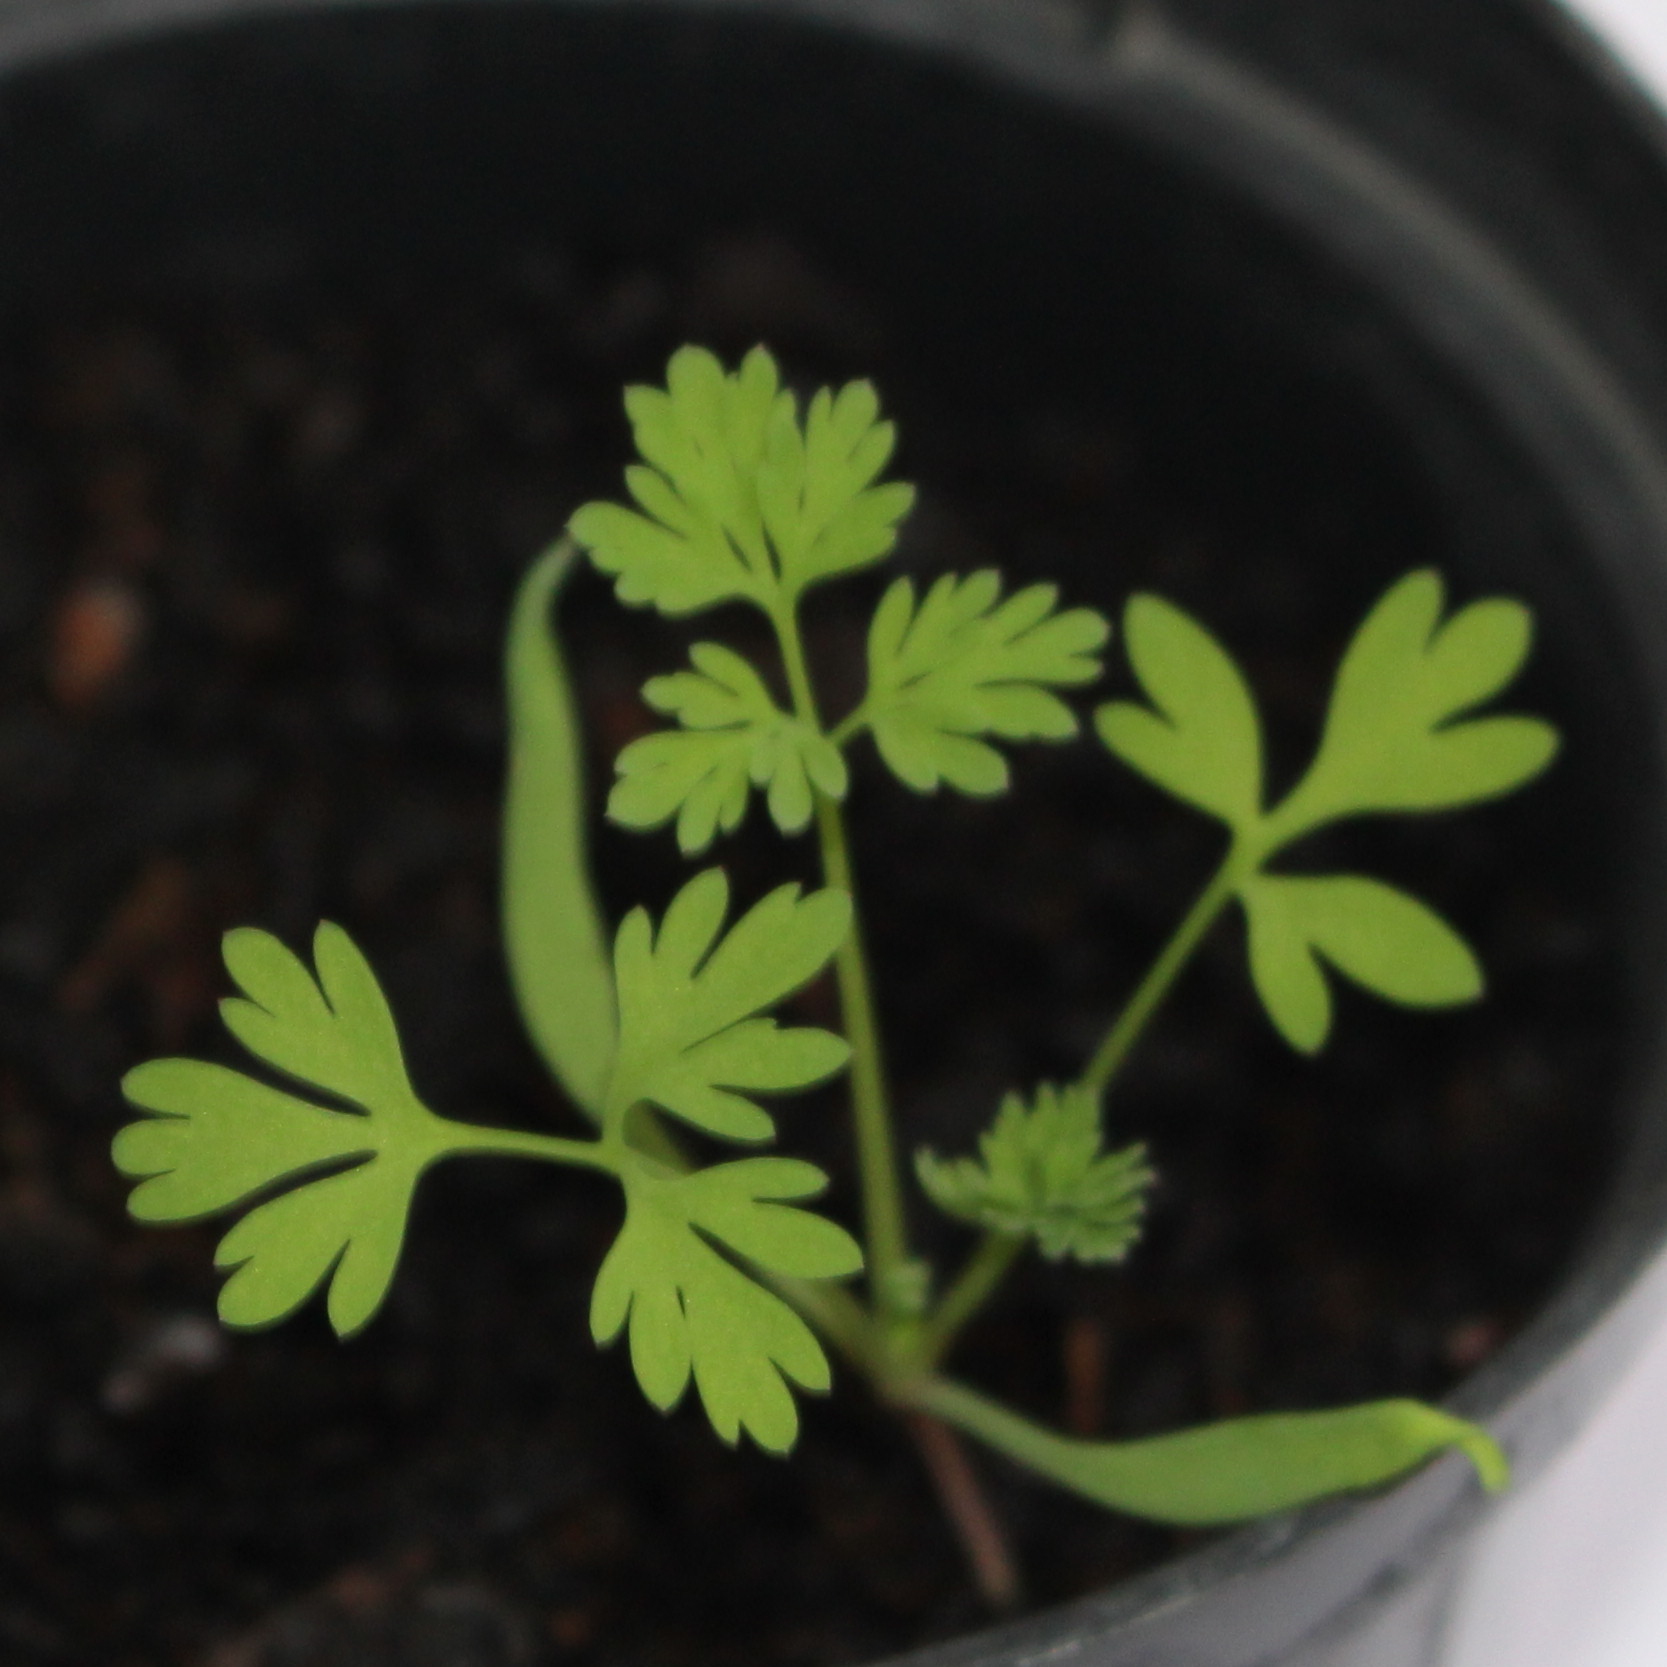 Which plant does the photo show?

Fumaria officinalis
